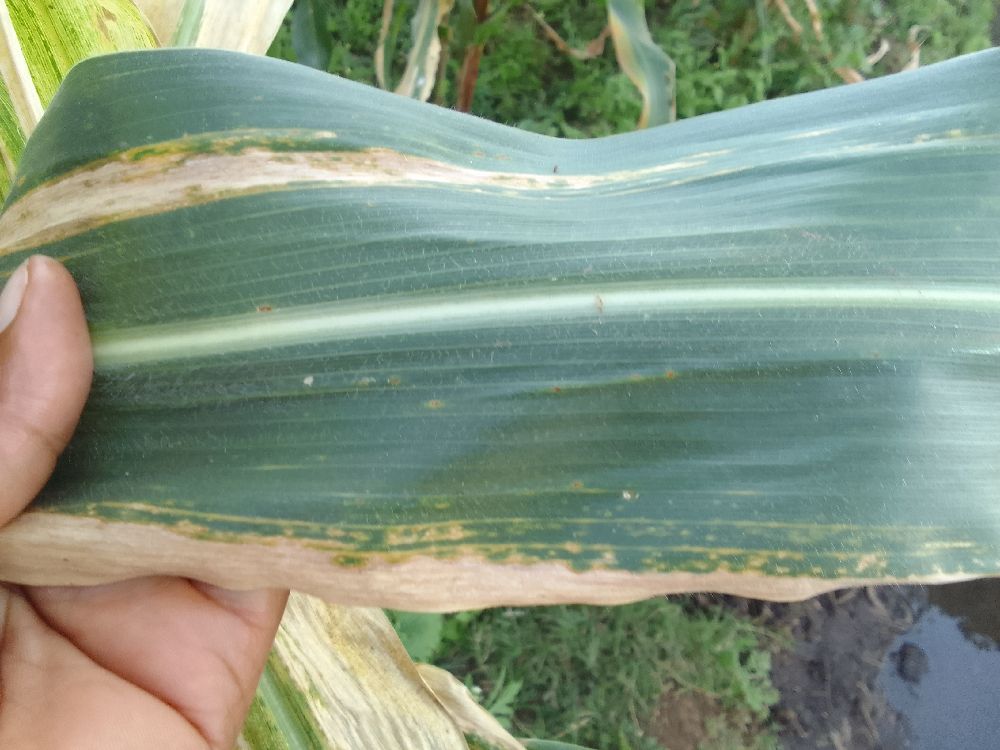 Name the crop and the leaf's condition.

maize, maize lethal necrosis
